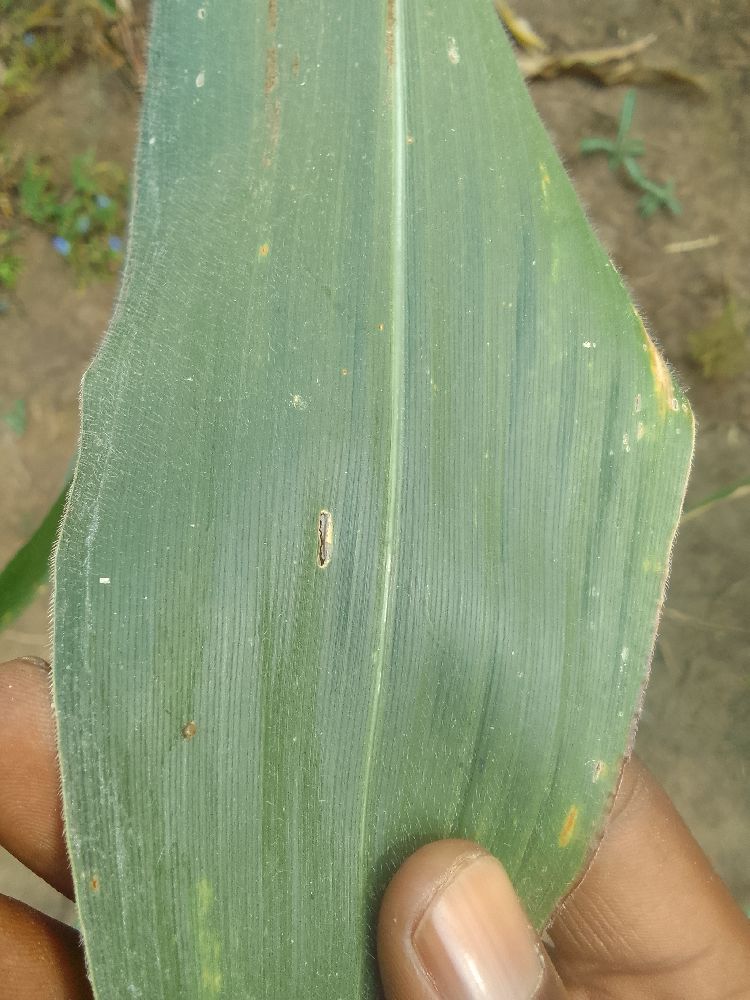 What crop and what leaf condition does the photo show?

maize, healthy
